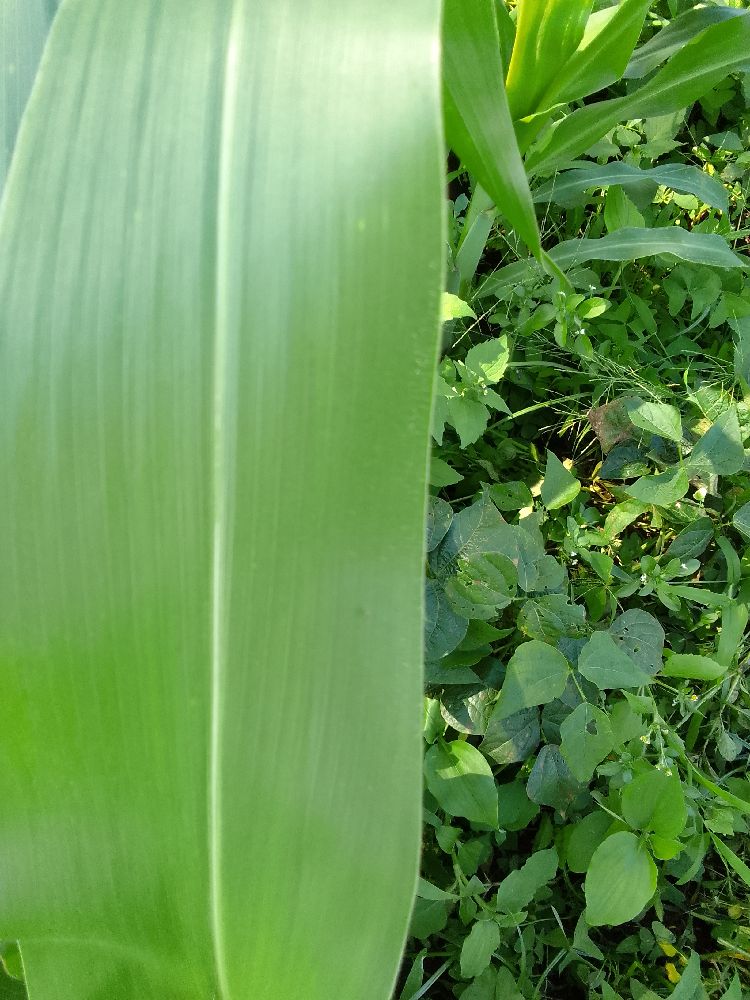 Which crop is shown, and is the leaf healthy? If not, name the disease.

maize, healthy
